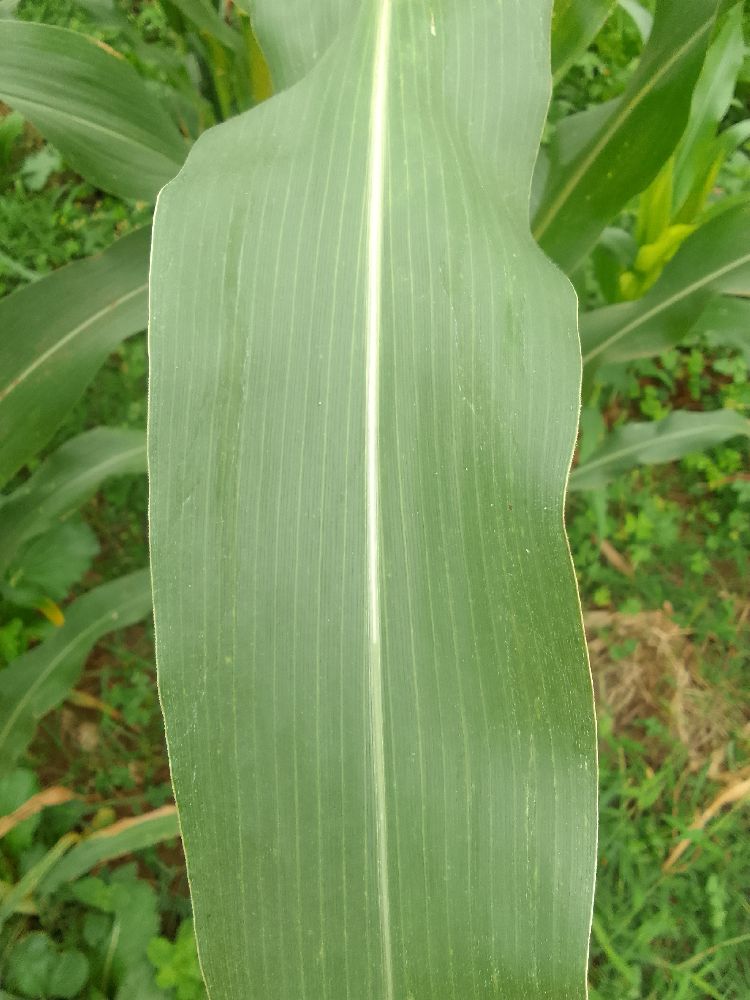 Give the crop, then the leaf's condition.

maize, healthy
